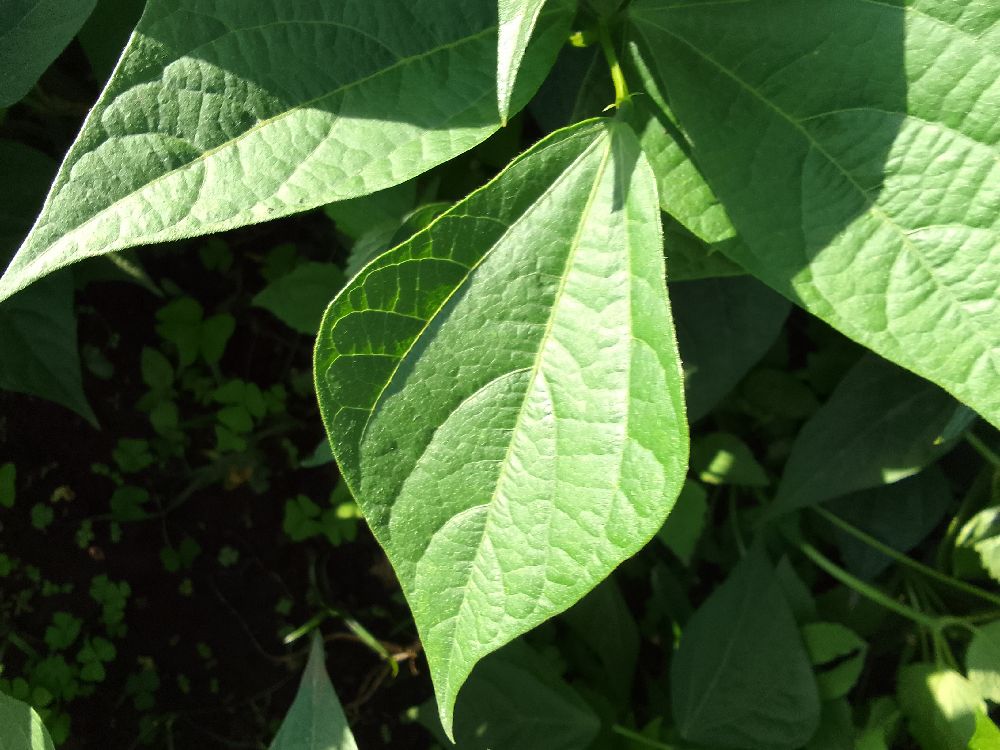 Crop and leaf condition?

common bean, healthy
